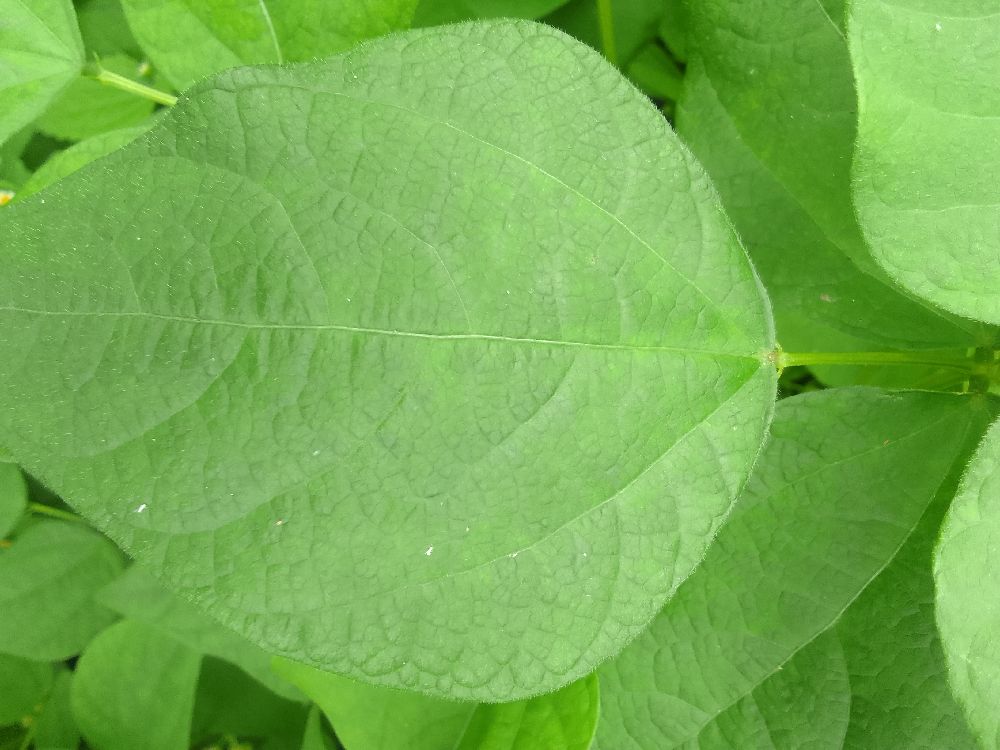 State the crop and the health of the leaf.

common bean, healthy
